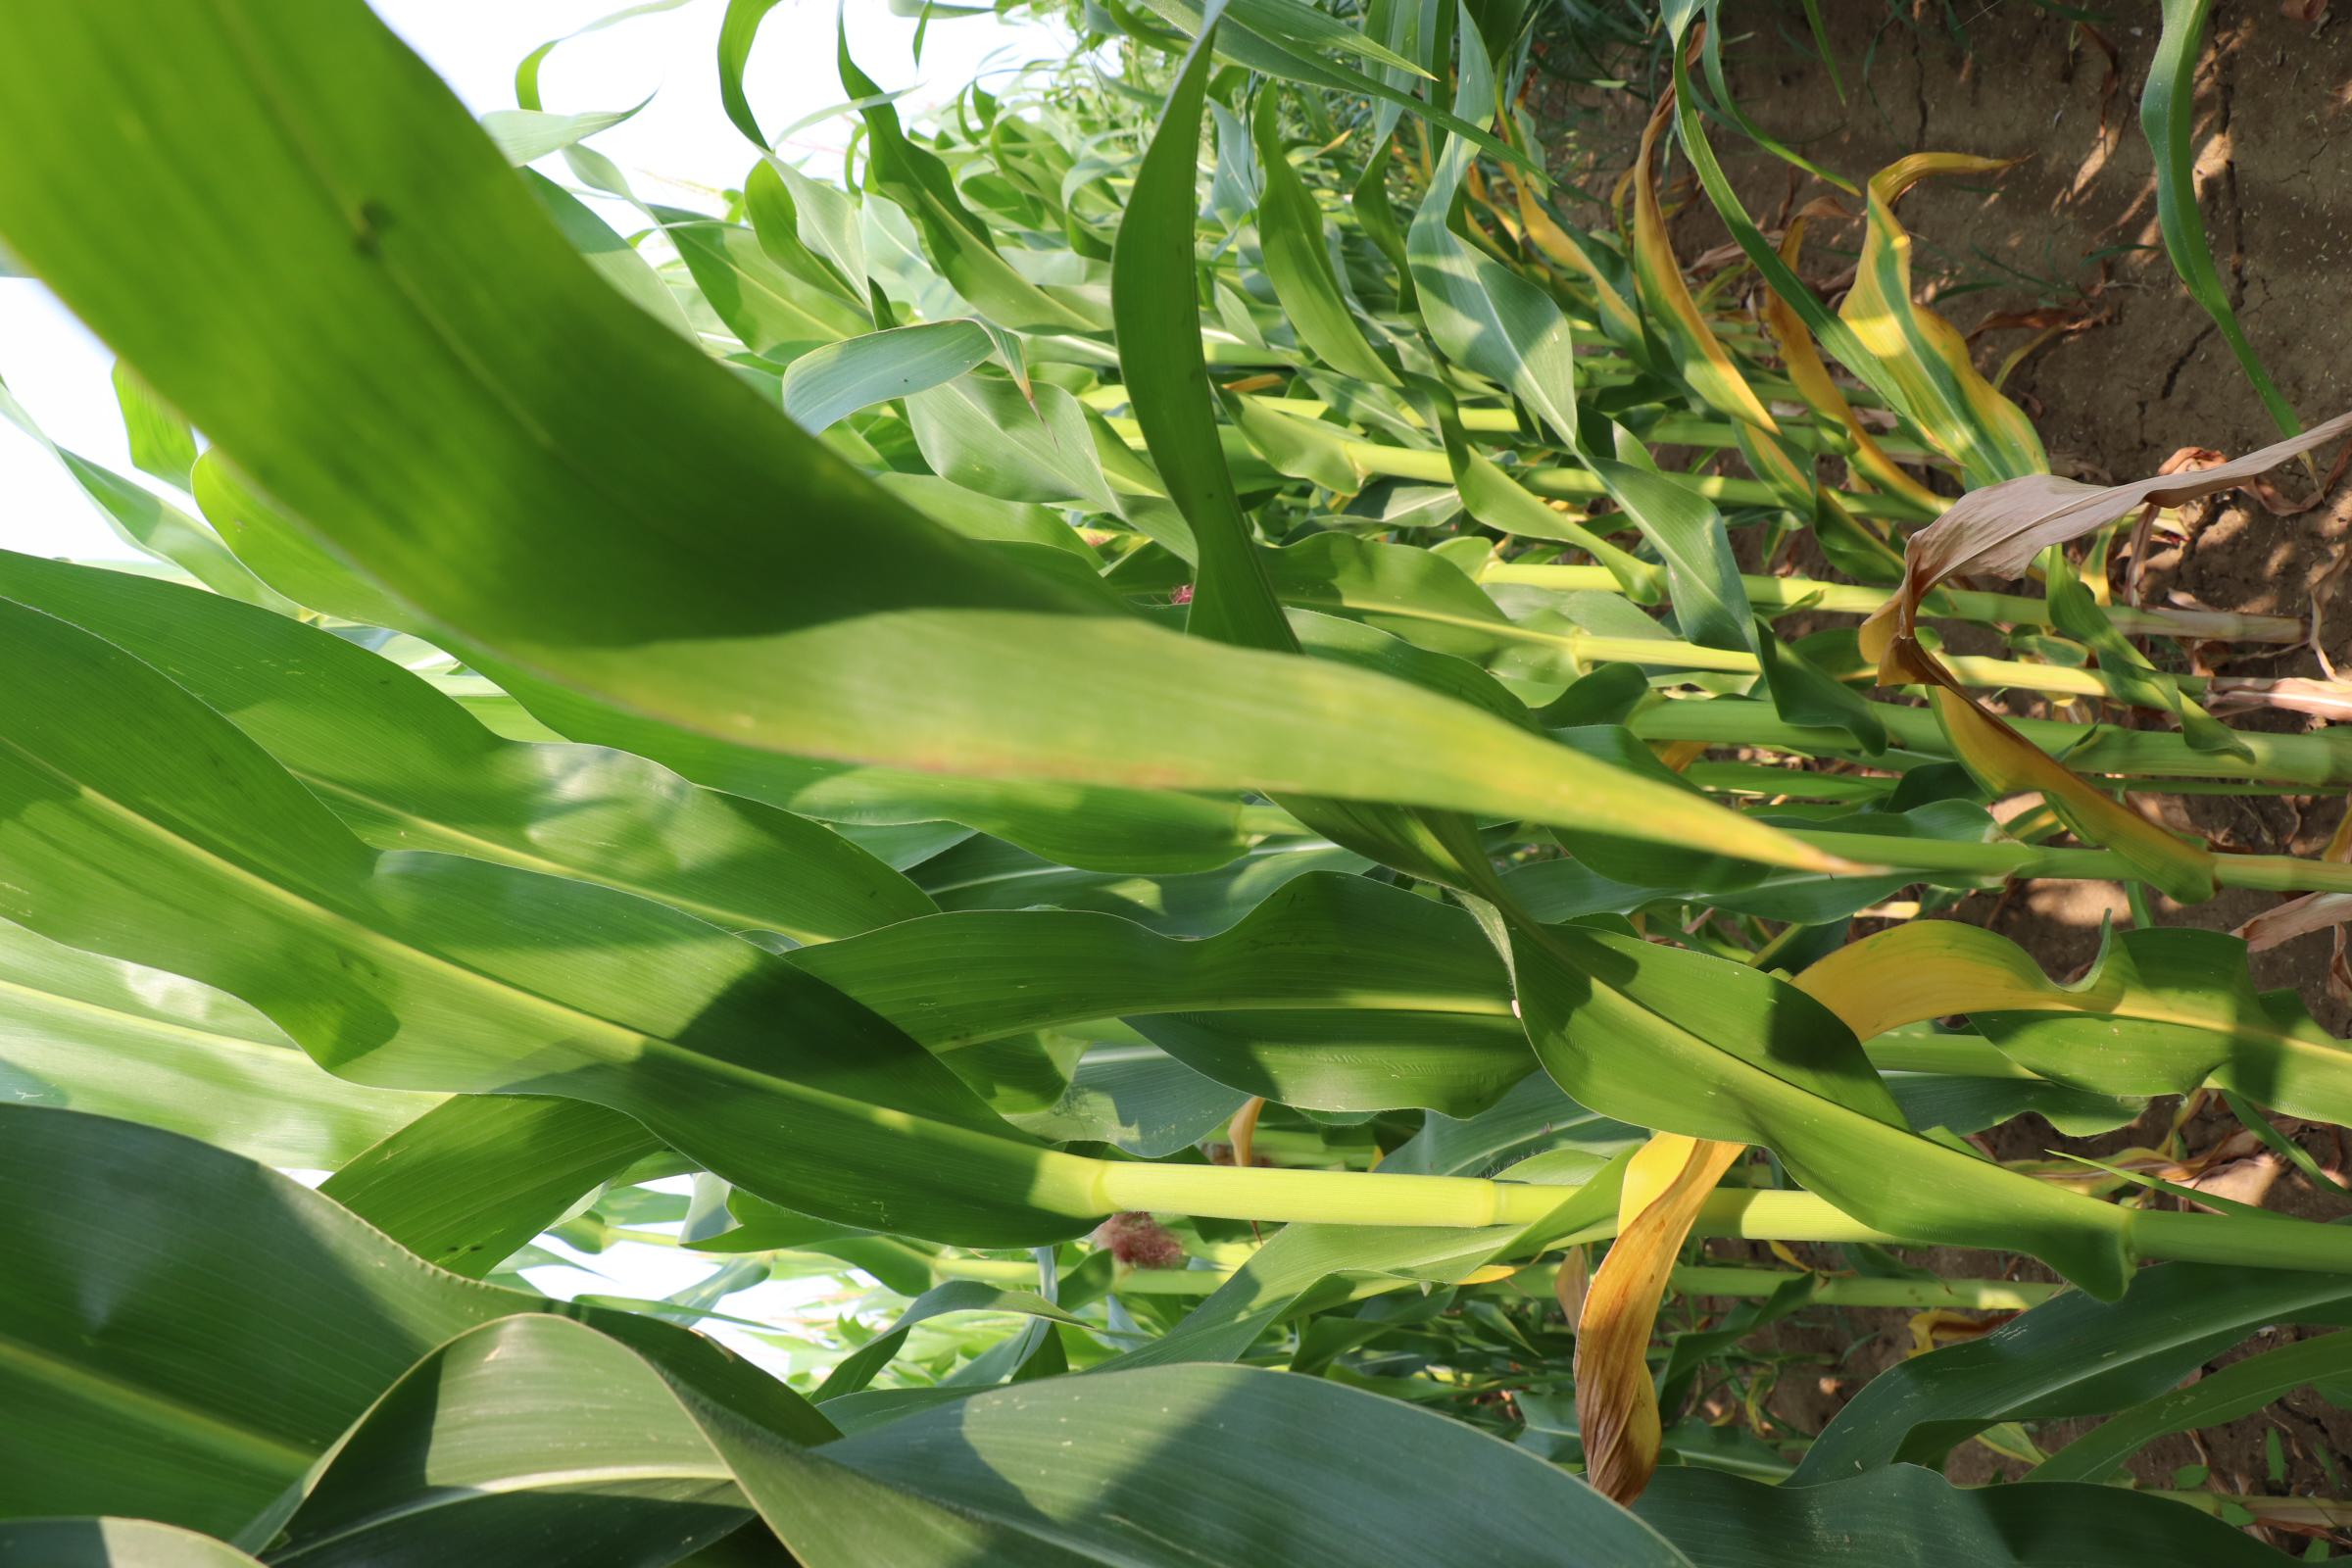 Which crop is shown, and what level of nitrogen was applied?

maize, no added nitrogen
